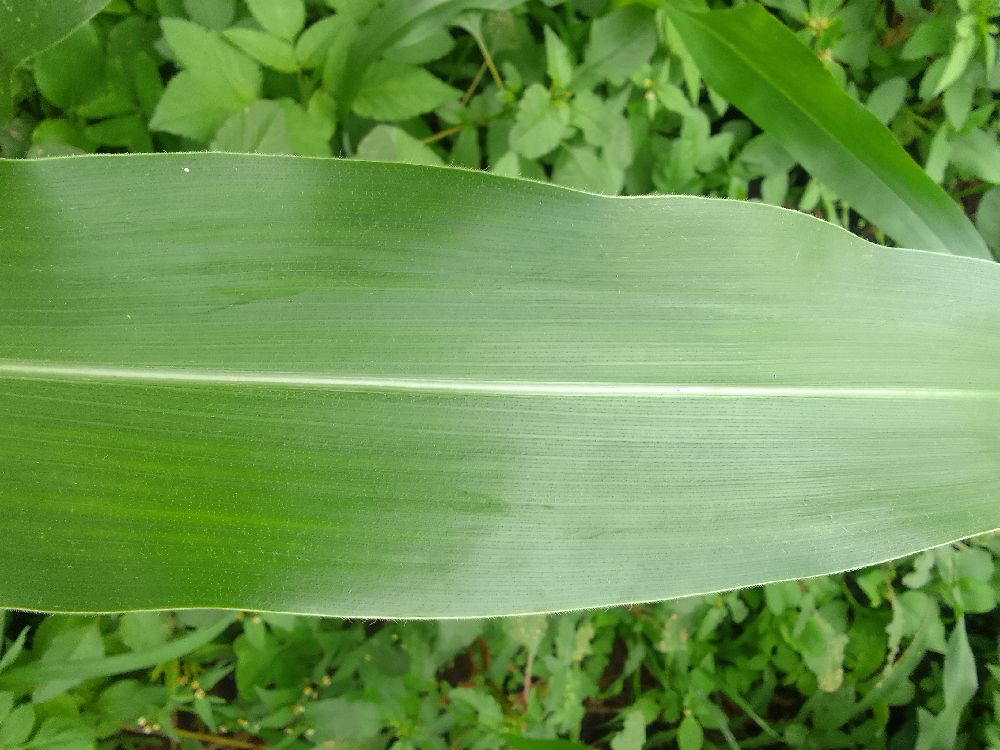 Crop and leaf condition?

maize, healthy
